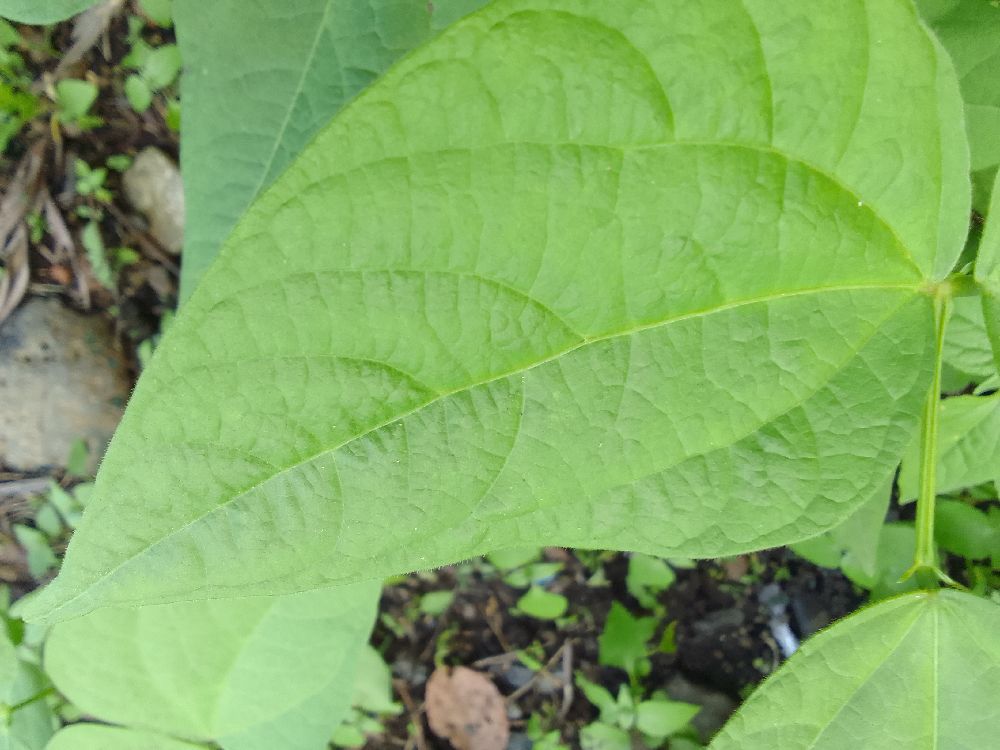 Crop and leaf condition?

common bean, healthy
